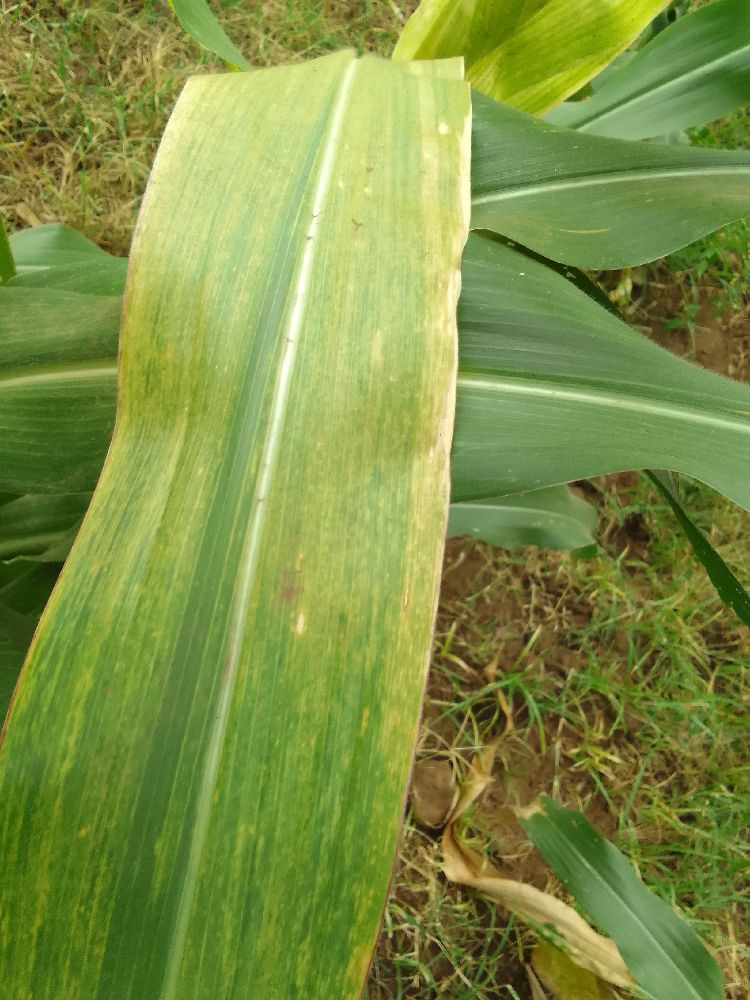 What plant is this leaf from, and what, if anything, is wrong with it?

maize, maize lethal necrosis
